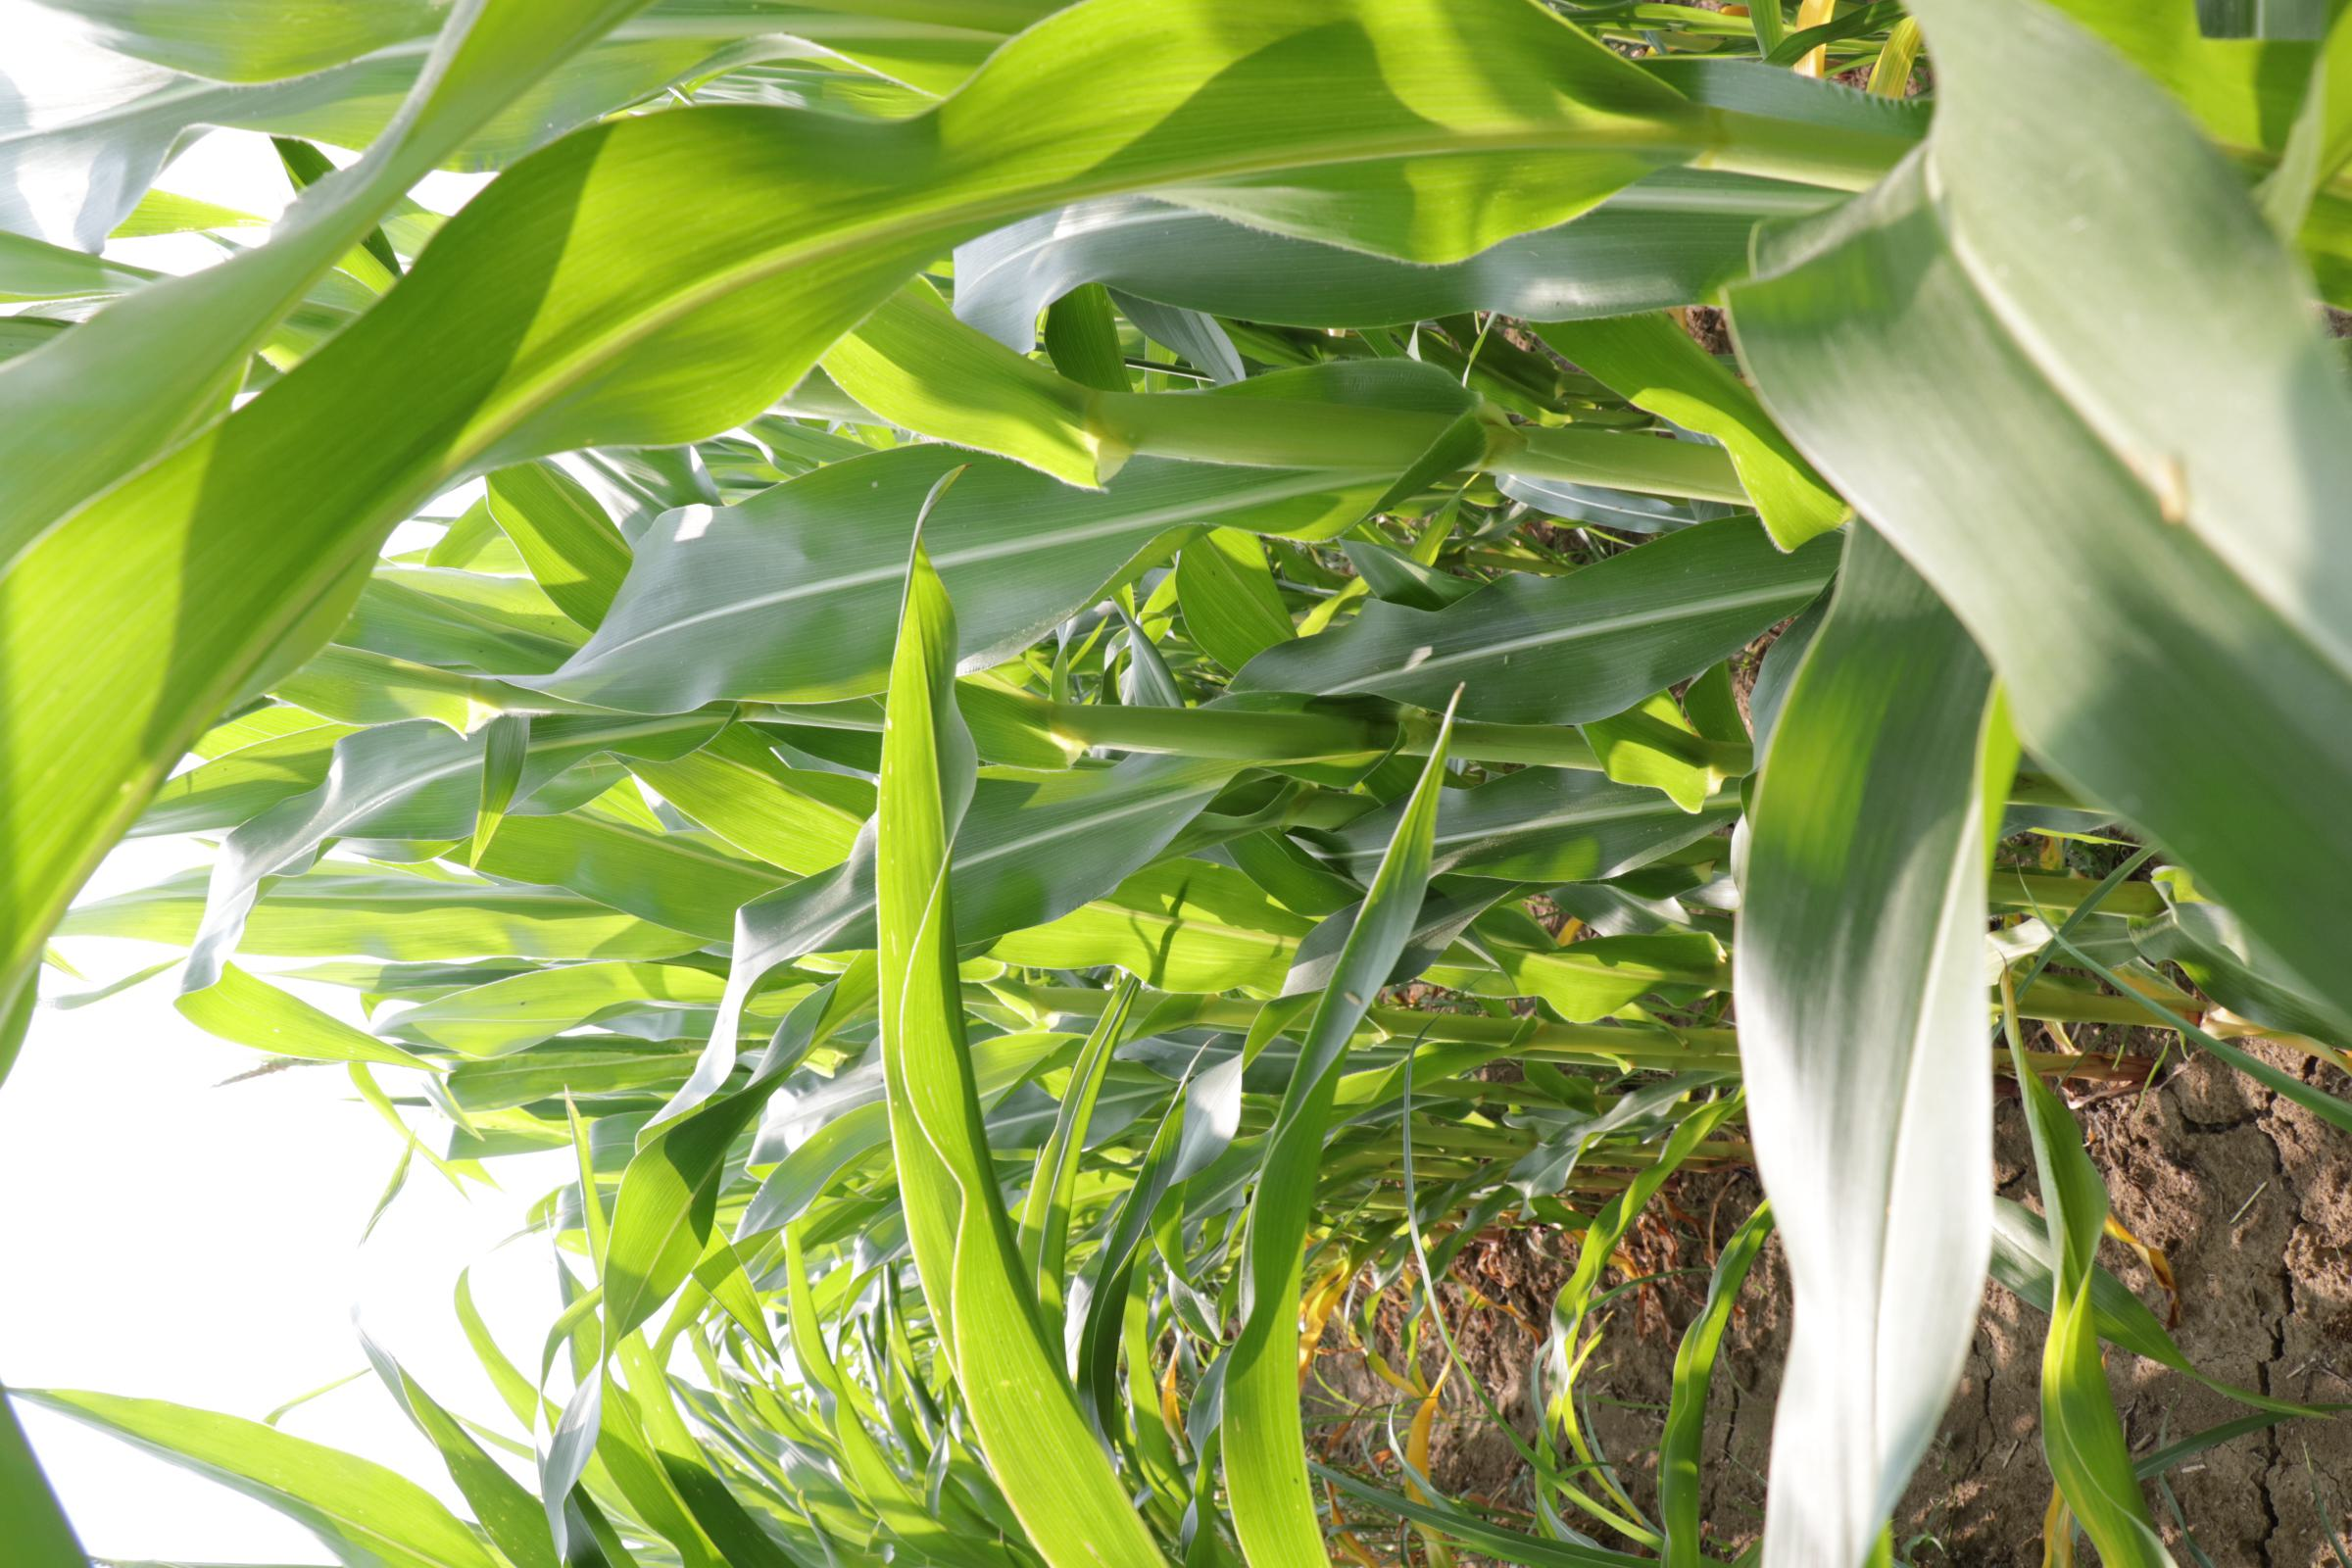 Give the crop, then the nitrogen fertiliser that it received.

maize, reduced nitrogen fertilisation
